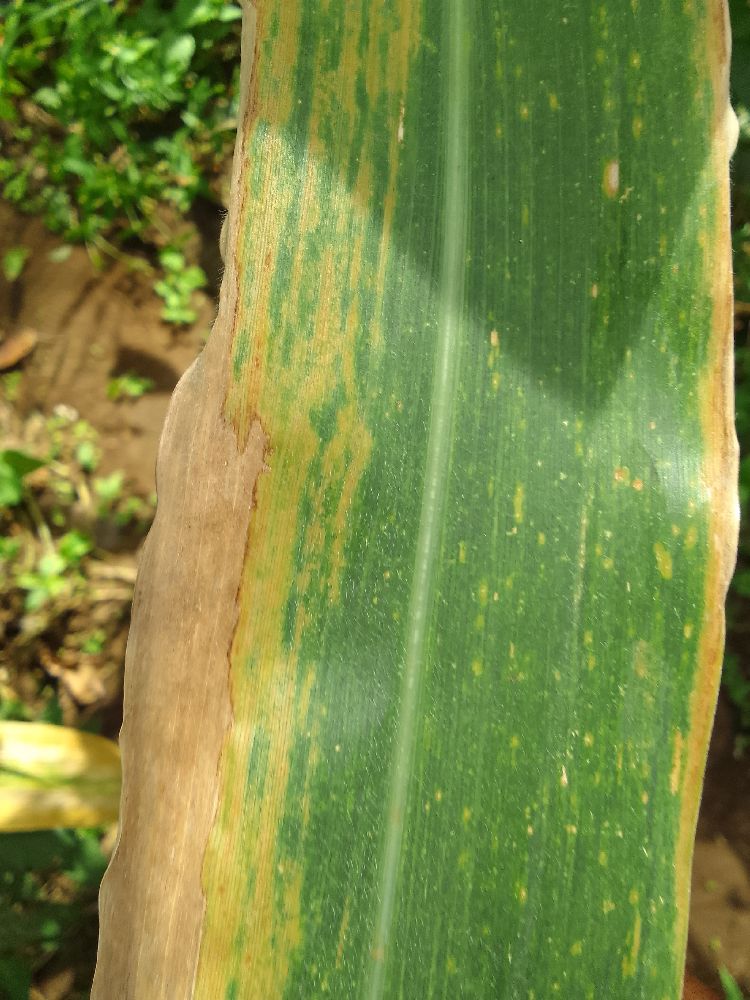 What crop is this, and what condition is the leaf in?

maize, maize lethal necrosis
